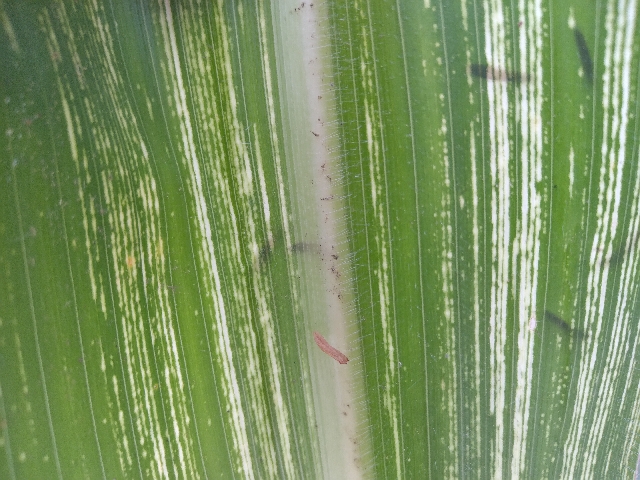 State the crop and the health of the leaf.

maize, maize streak virus
